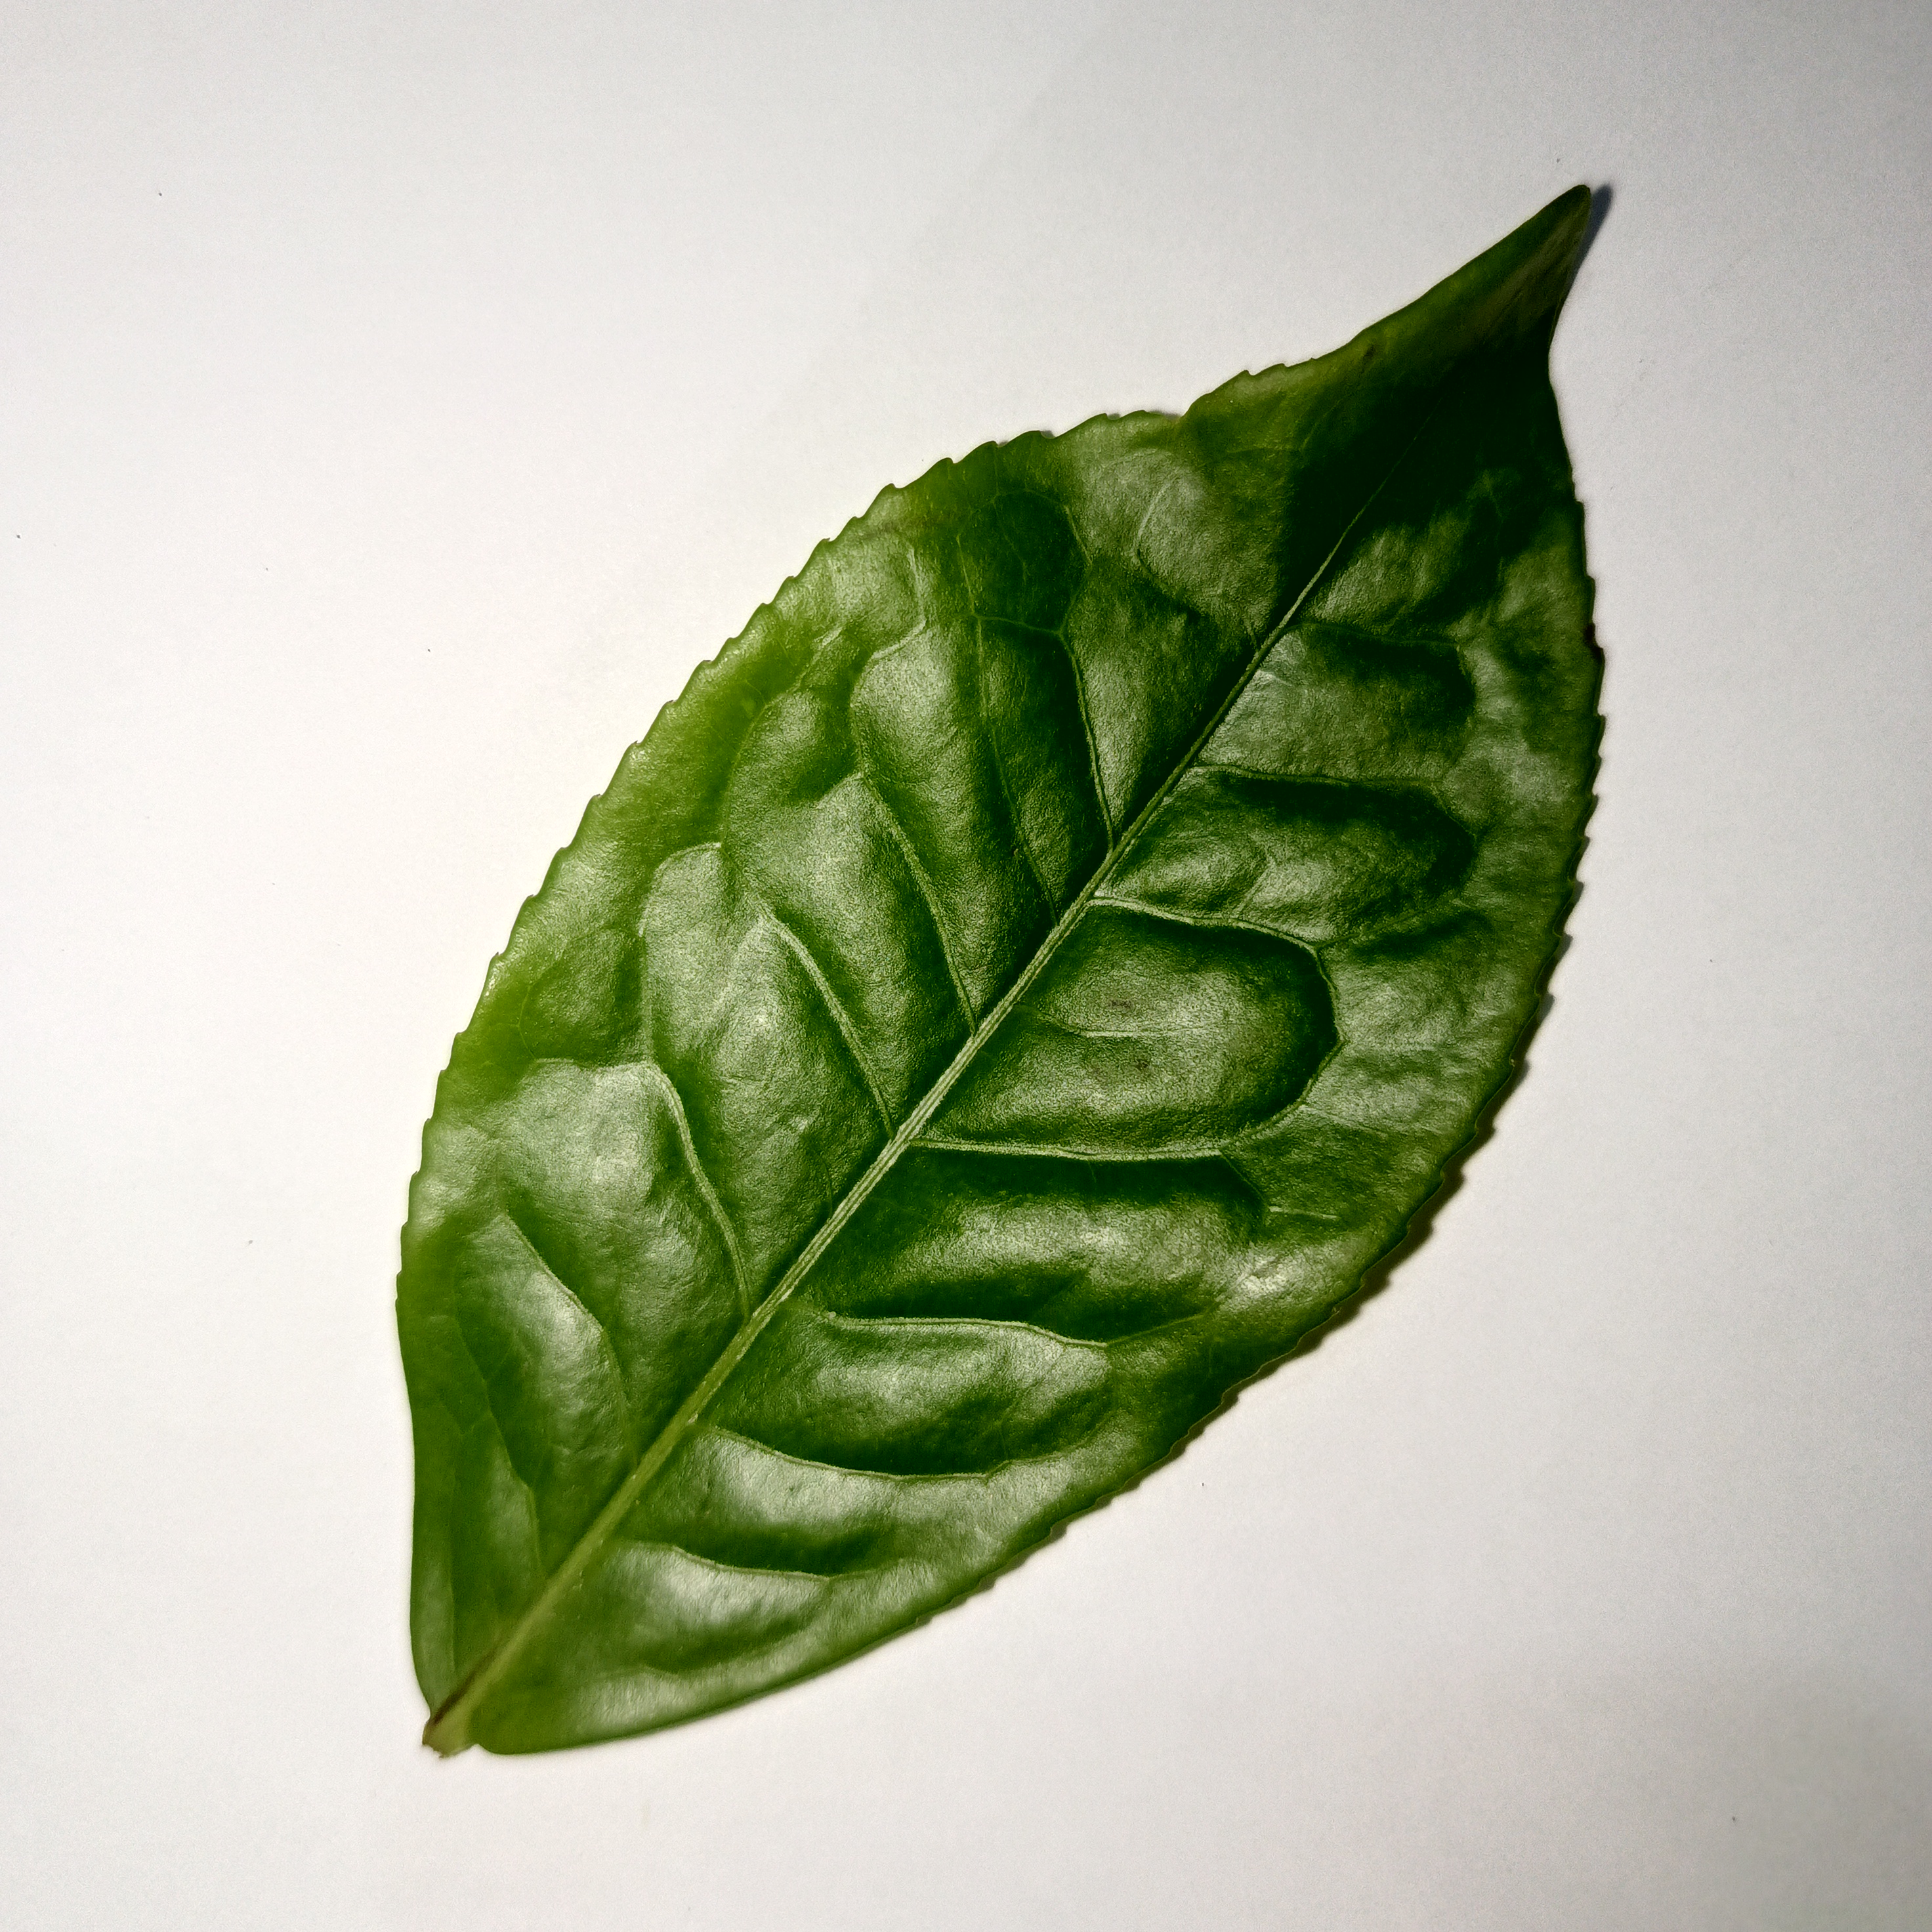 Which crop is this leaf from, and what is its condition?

tea, healthy
